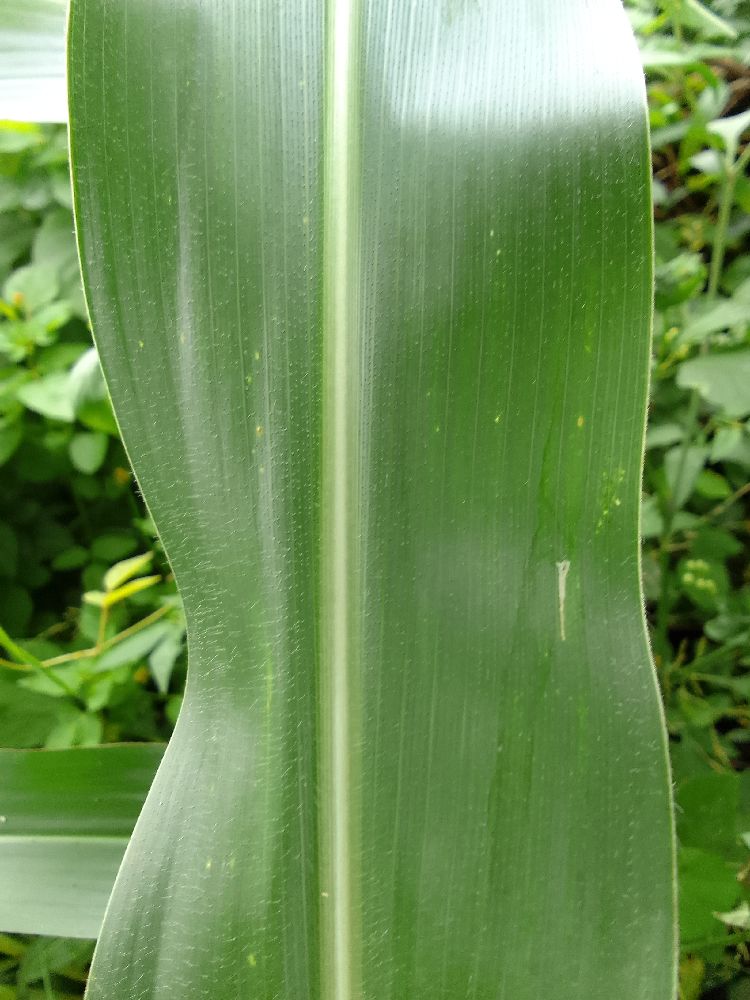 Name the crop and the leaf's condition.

maize, healthy
